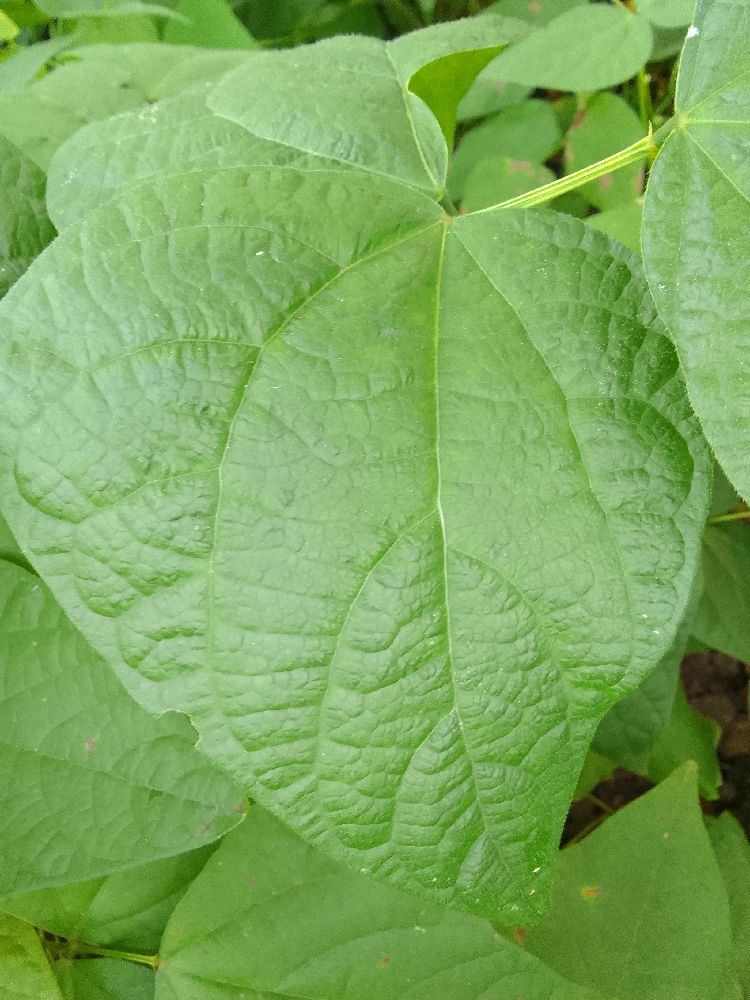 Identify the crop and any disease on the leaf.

common bean, healthy
